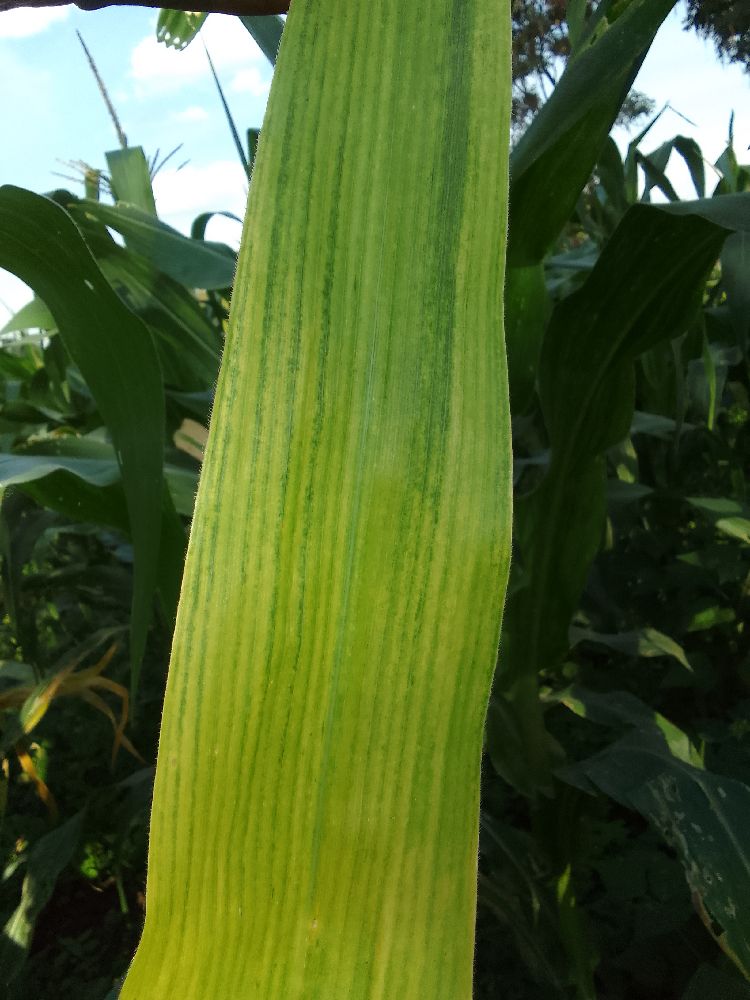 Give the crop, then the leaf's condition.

maize, maize lethal necrosis
